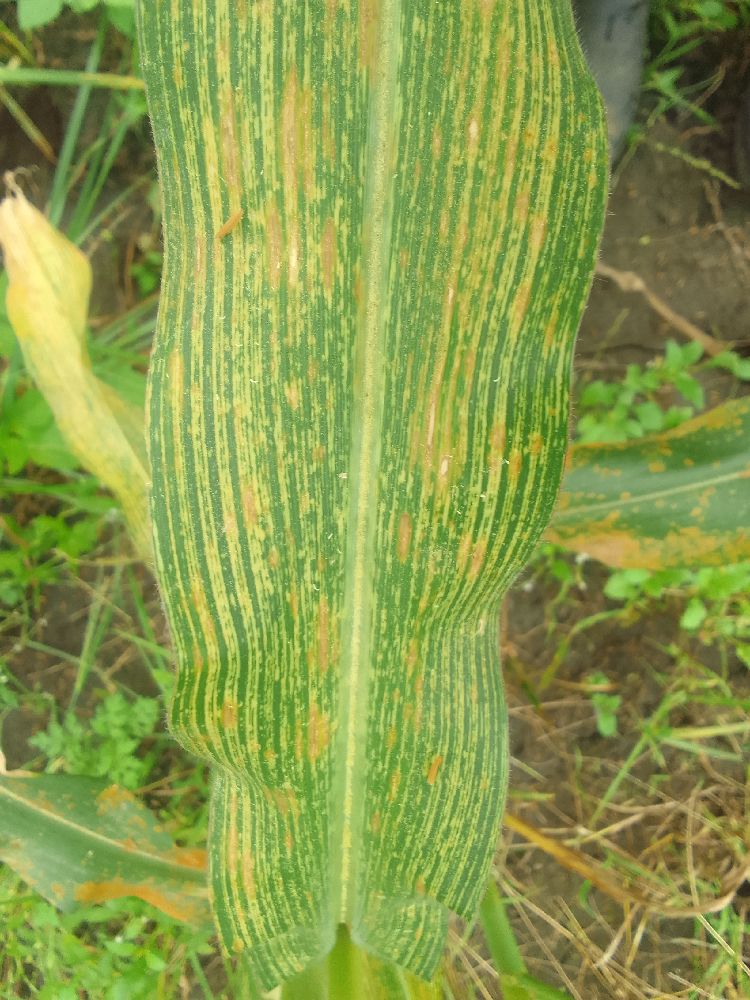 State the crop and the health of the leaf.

maize, maize streak virus
